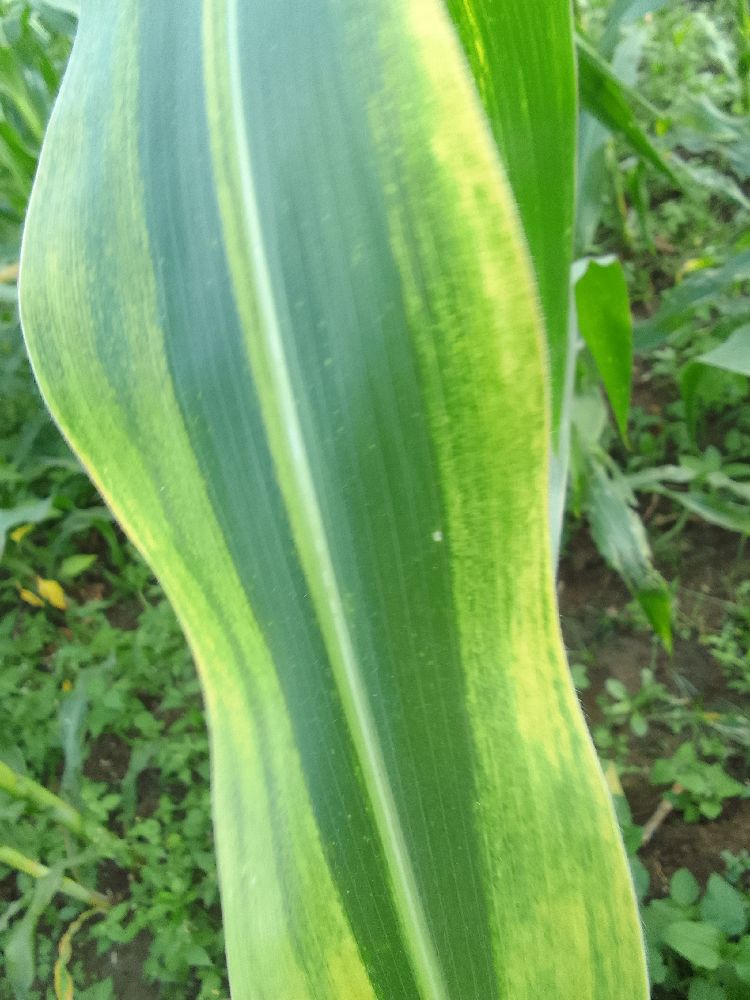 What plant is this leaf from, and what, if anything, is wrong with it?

maize, maize lethal necrosis
